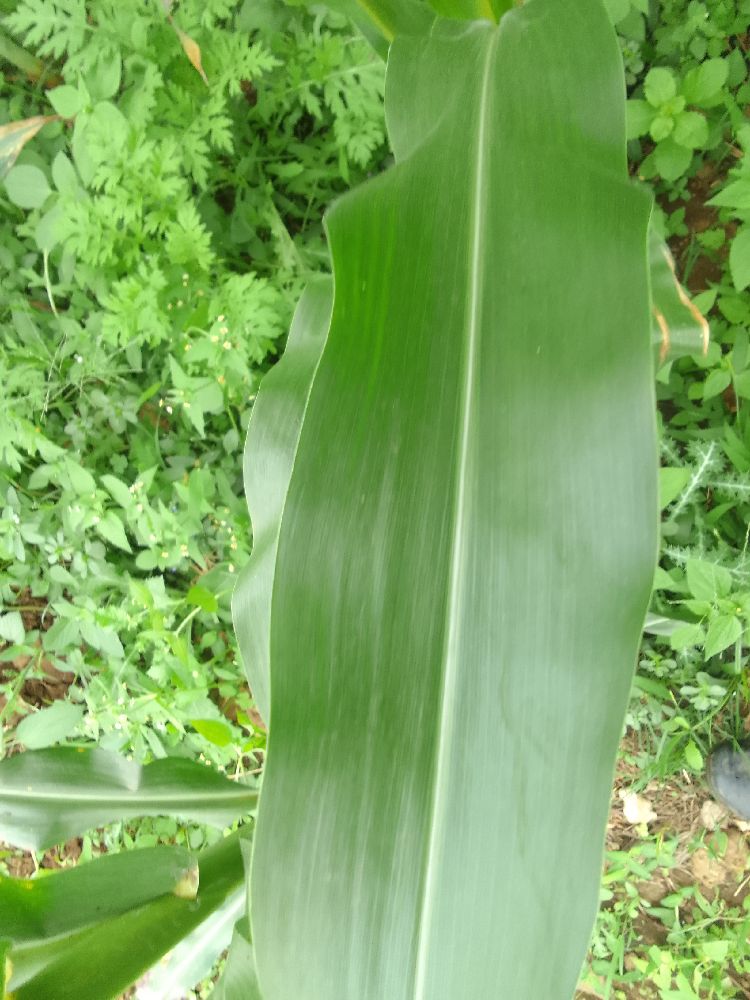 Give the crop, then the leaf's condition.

maize, healthy
